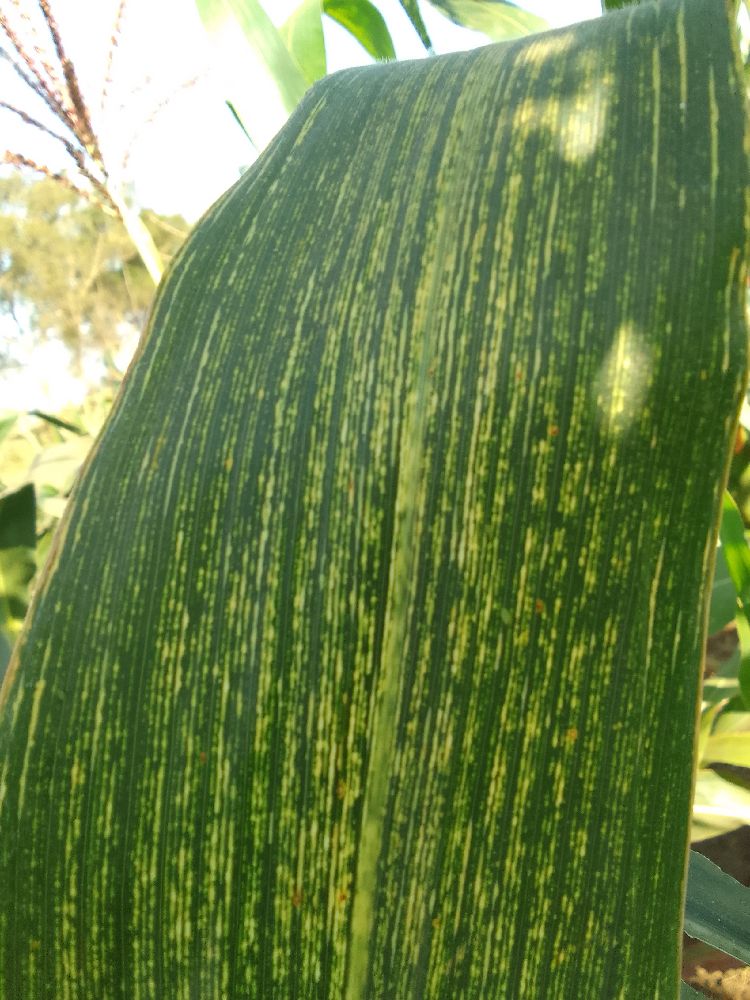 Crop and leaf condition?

maize, maize streak virus
